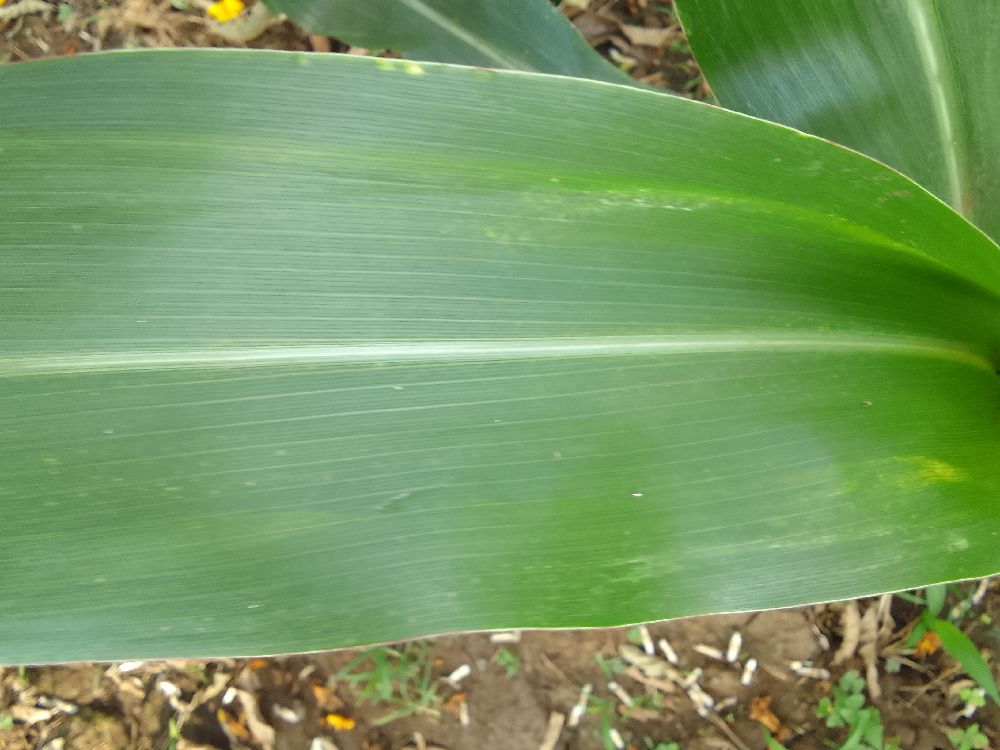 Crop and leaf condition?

maize, healthy
